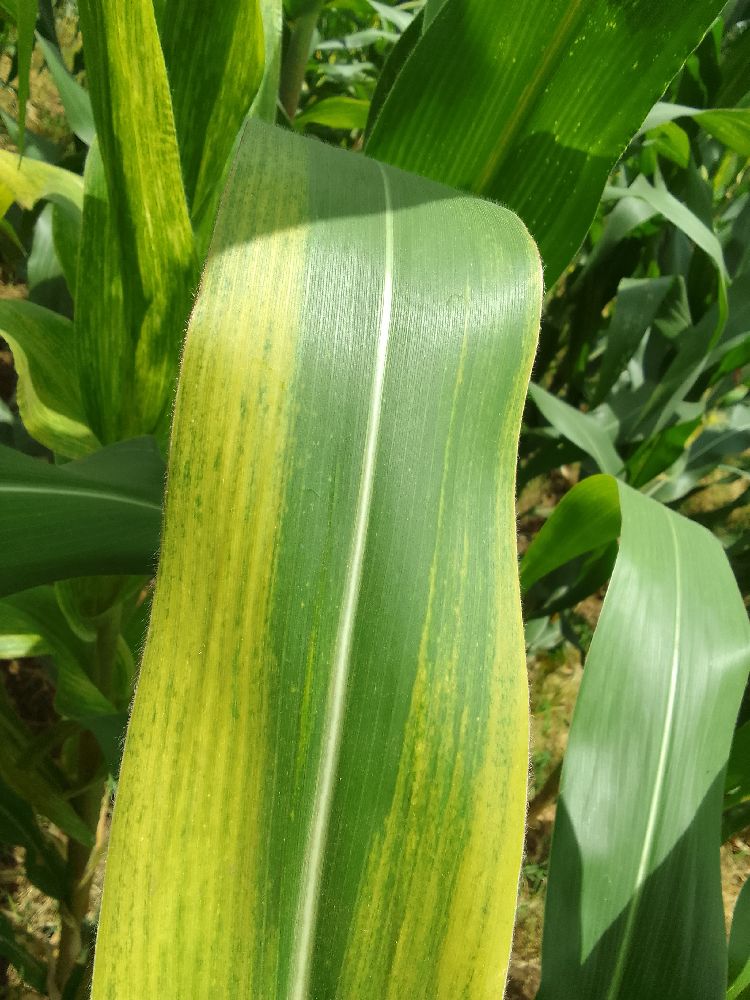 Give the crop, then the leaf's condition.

maize, maize lethal necrosis
